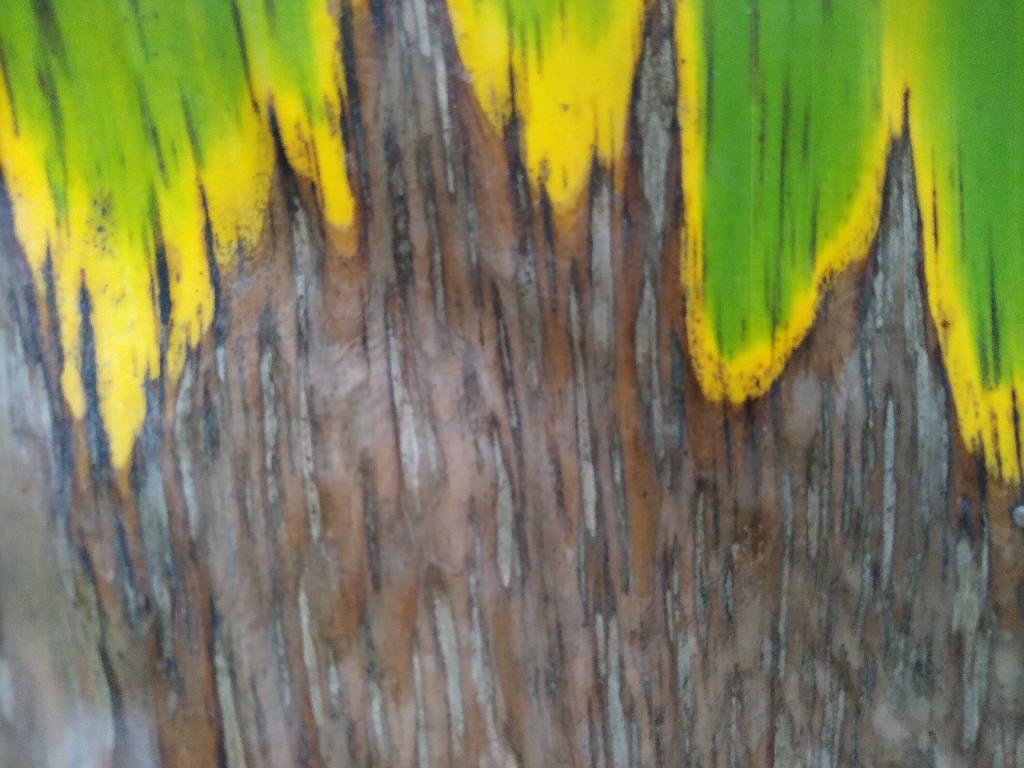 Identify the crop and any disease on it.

banana, black sigatoka
